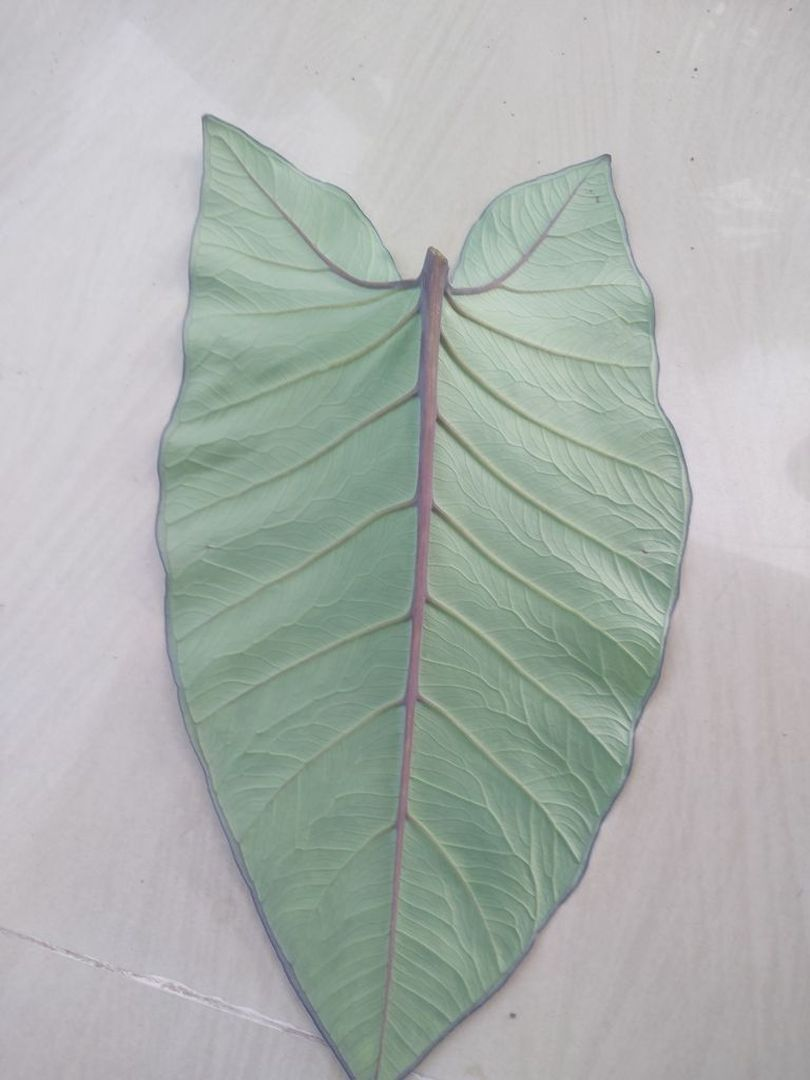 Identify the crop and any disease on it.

taro, healthy
